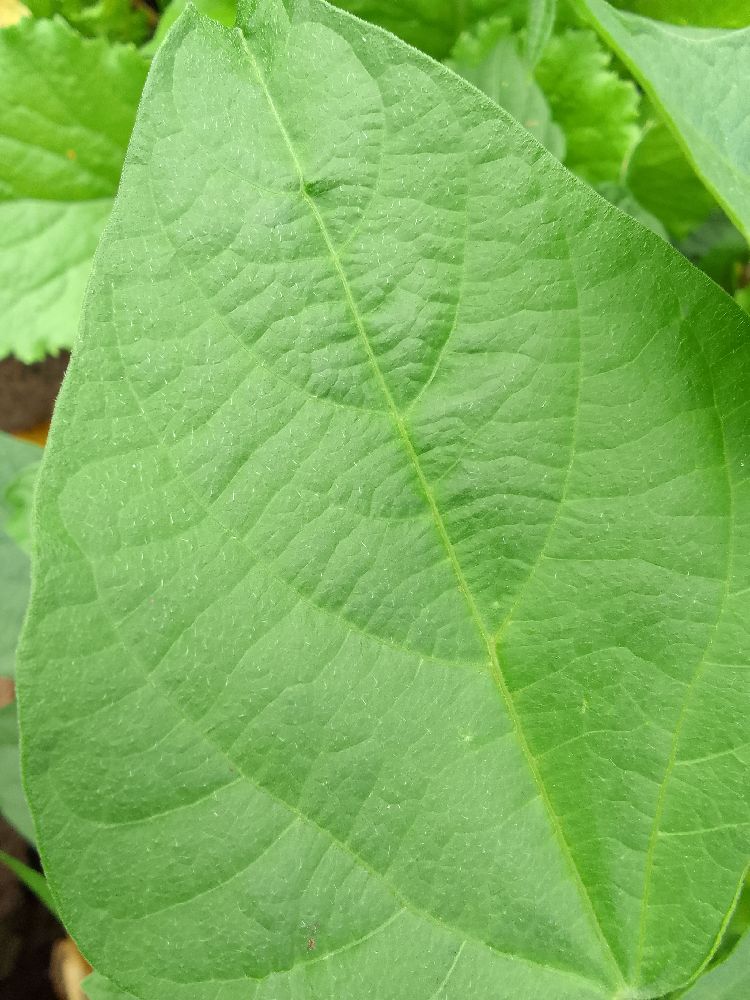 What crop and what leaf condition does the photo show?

common bean, healthy
